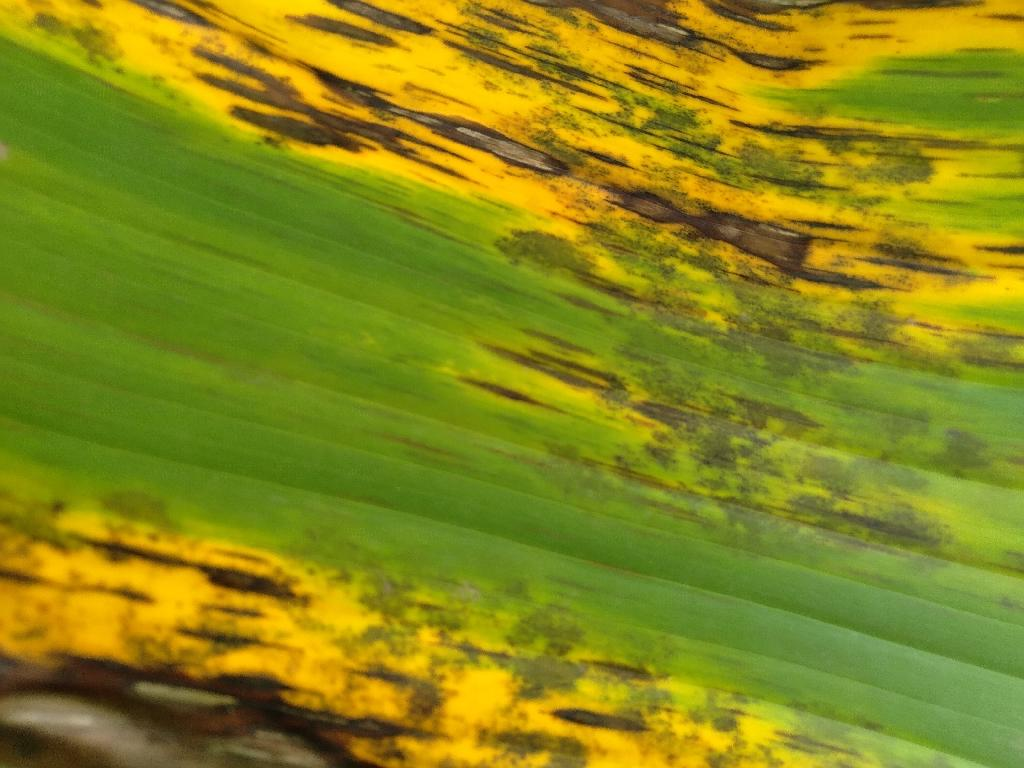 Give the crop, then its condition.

banana, black sigatoka
